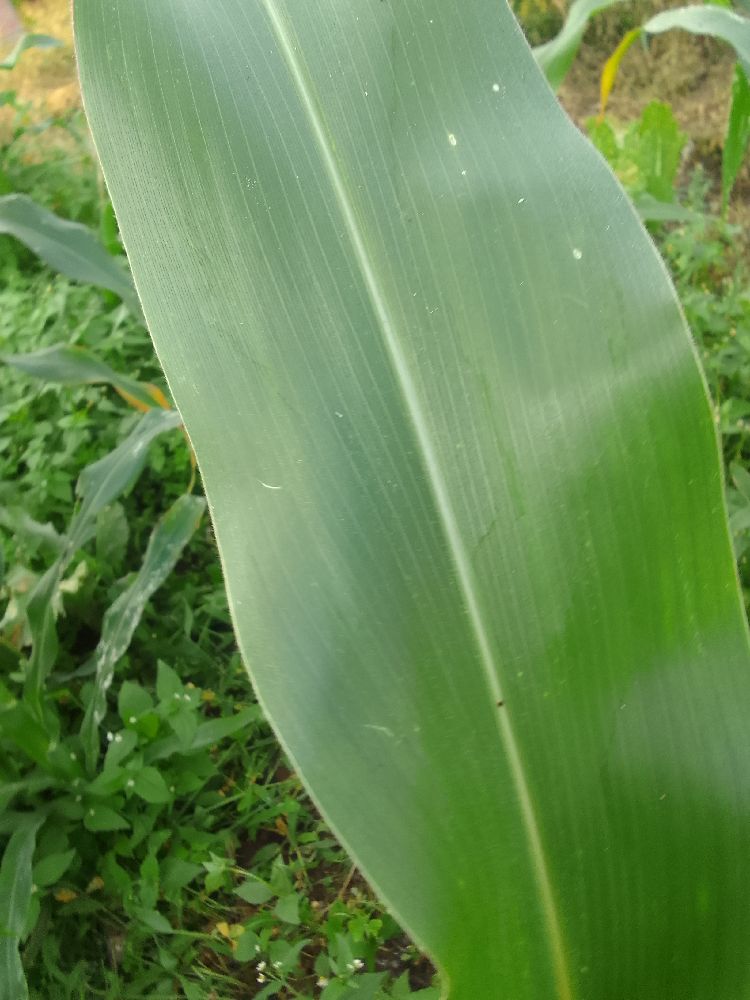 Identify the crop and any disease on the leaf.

maize, healthy
